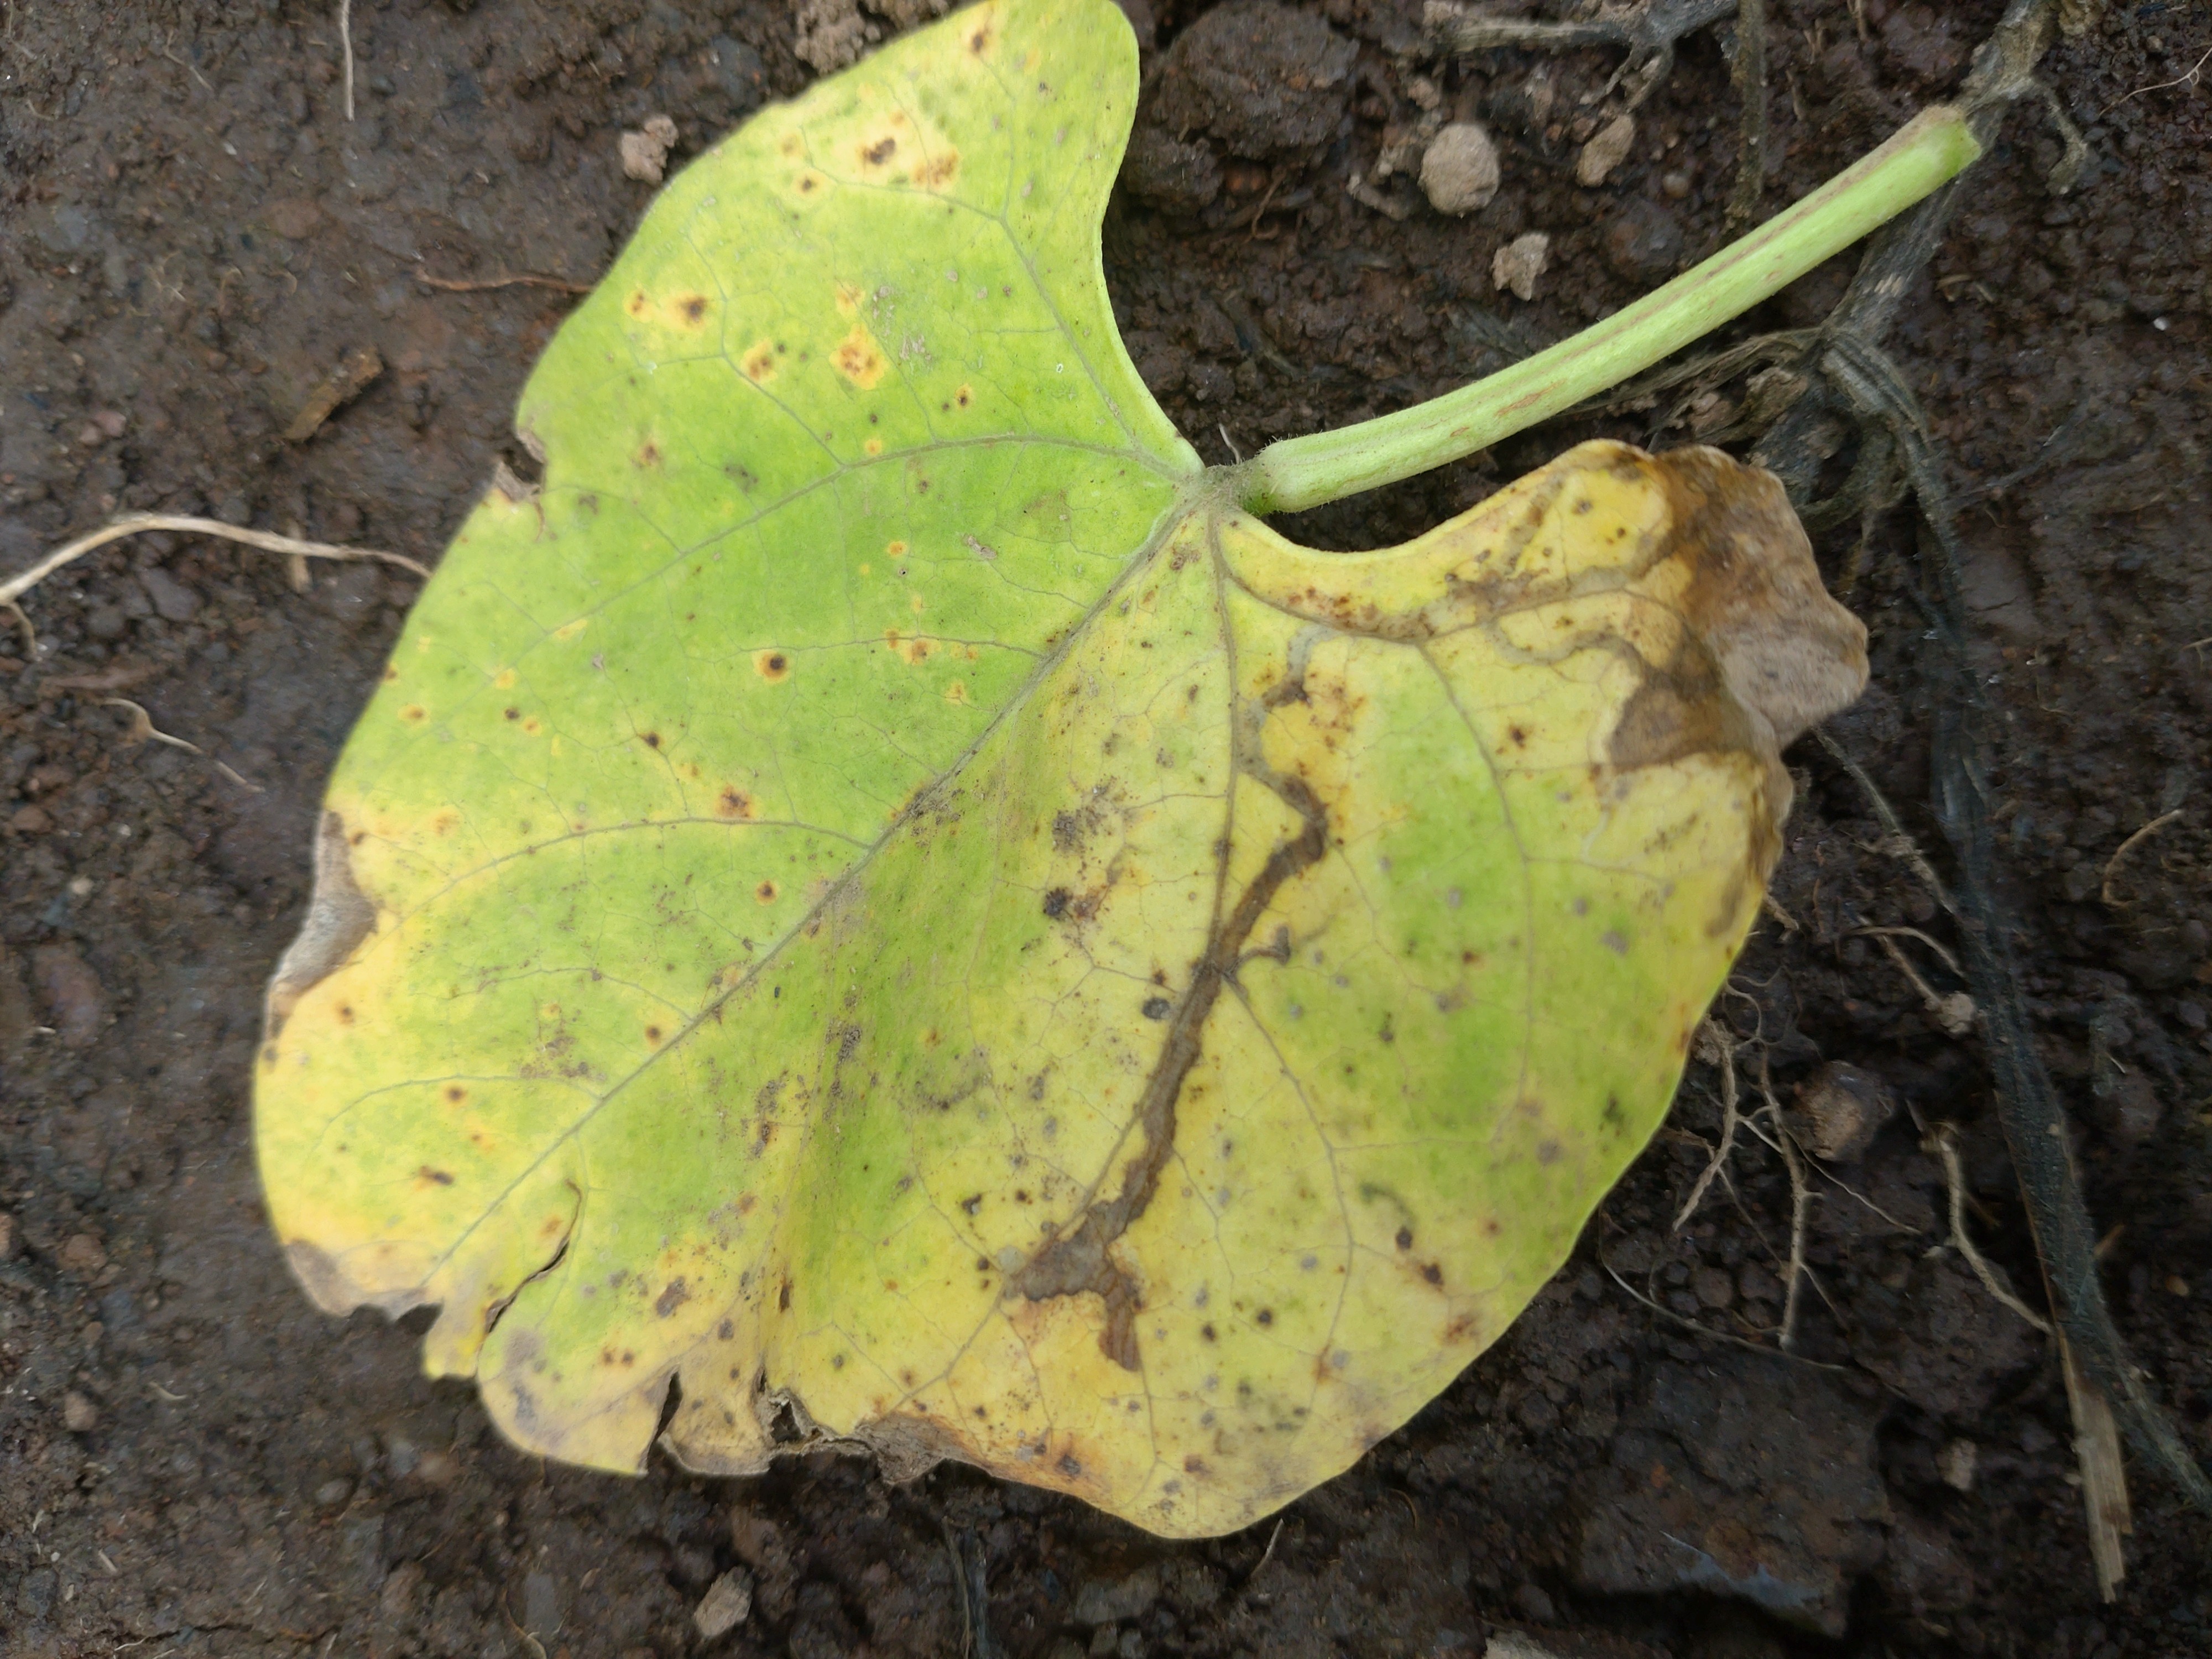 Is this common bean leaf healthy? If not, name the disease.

rust
